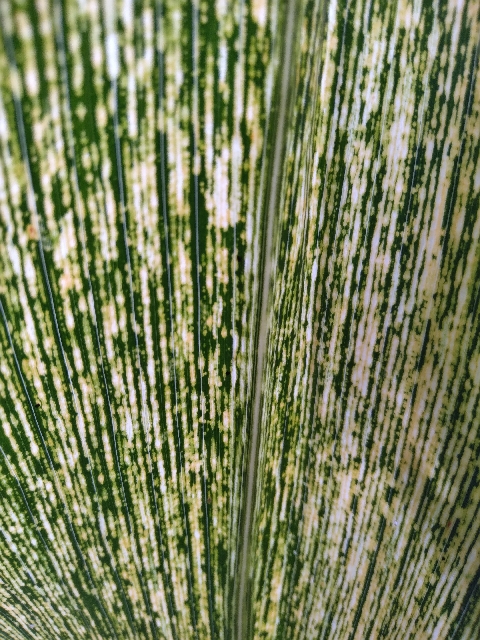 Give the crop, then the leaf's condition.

maize, maize streak virus
